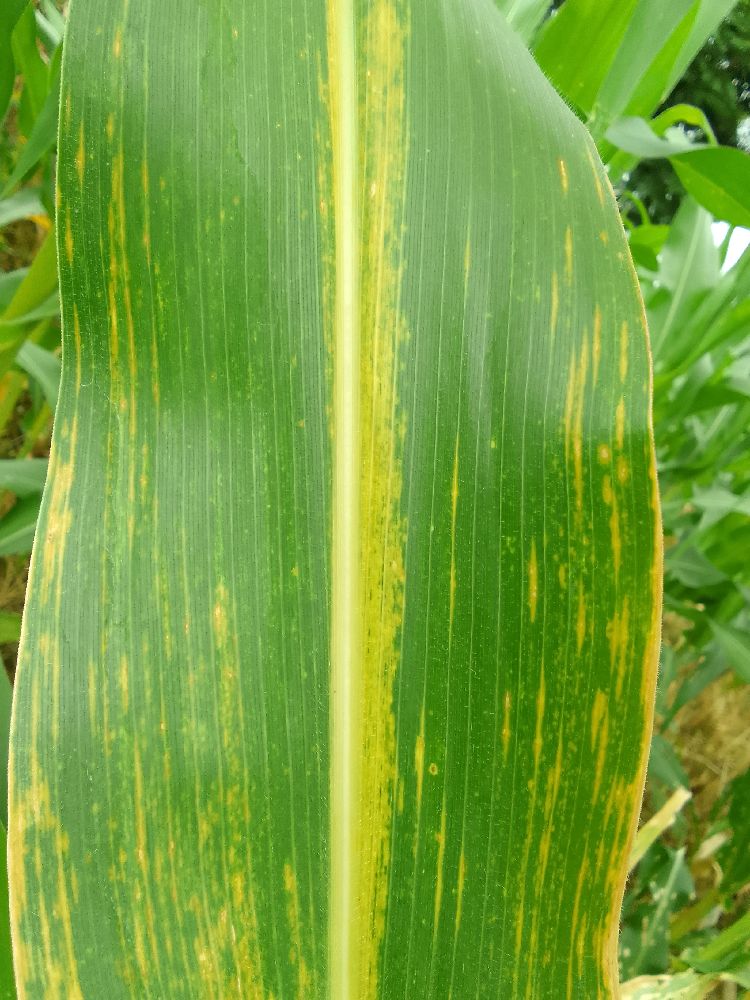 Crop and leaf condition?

maize, maize lethal necrosis
